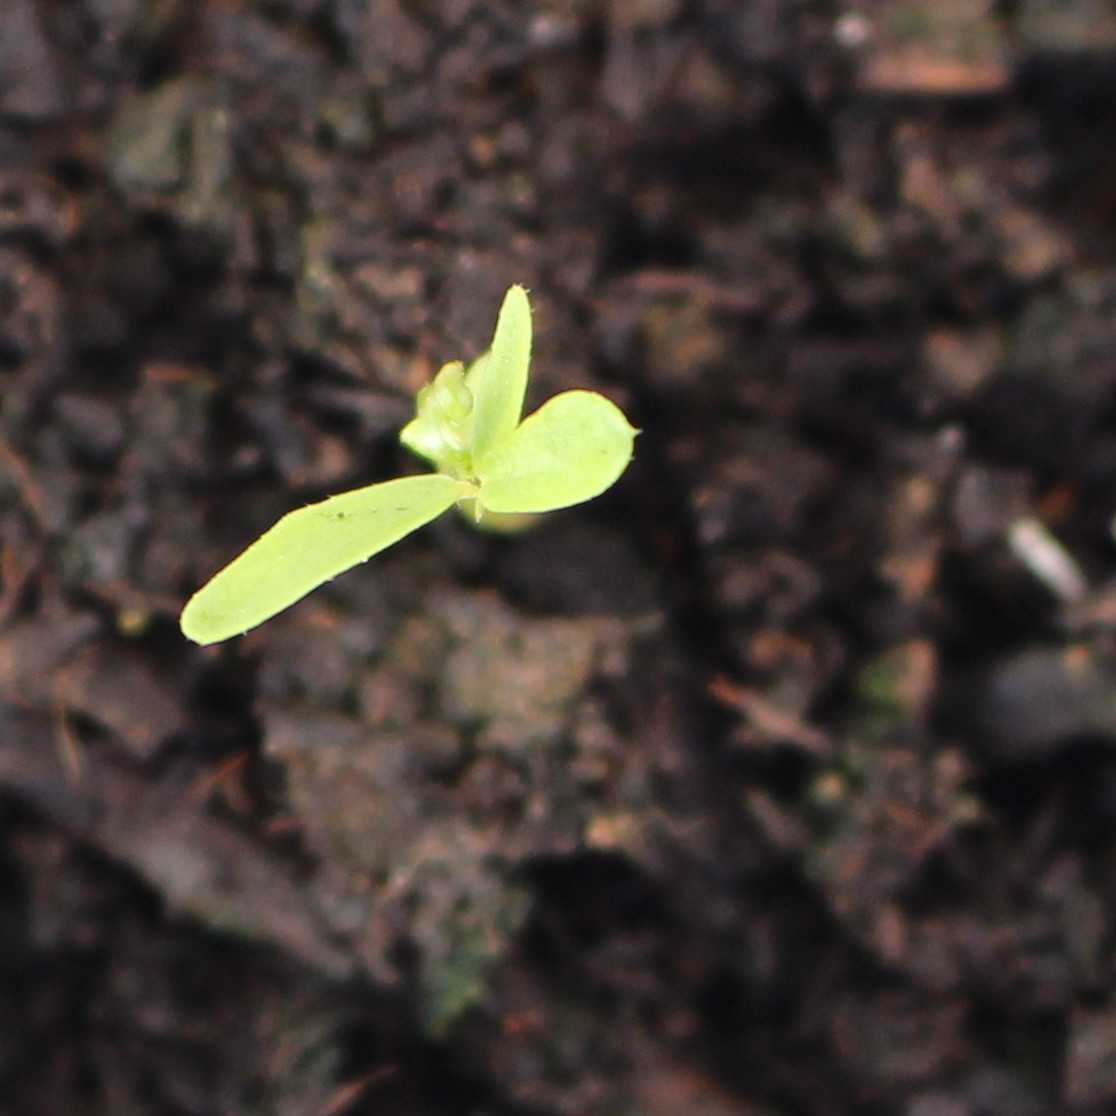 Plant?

Vicia sativa
